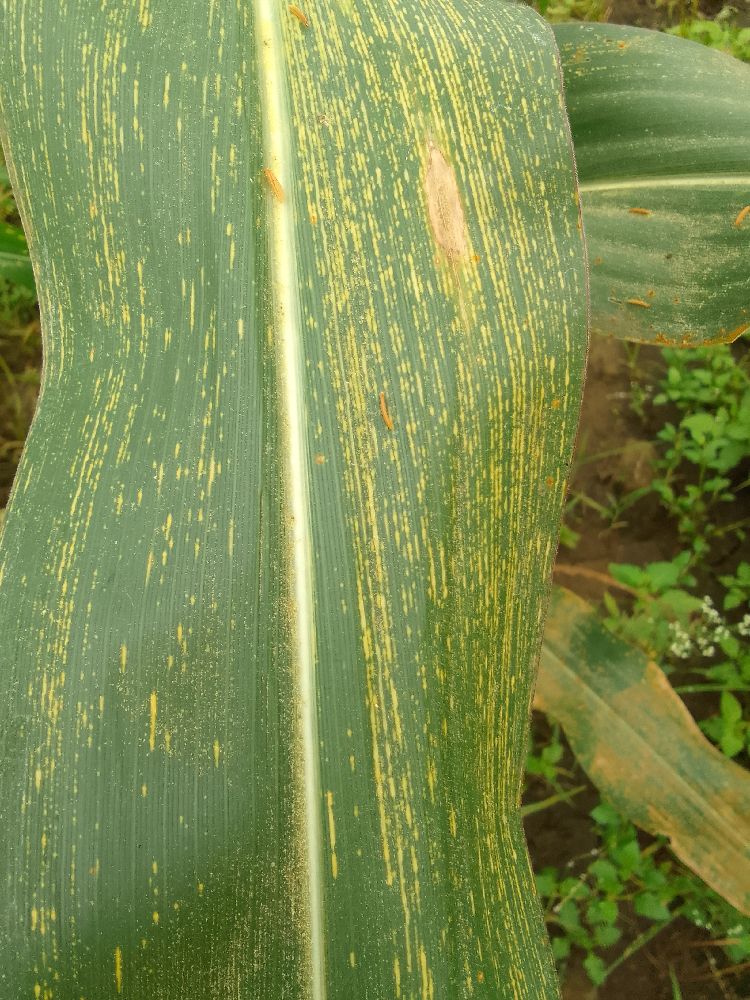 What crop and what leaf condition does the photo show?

maize, maize streak virus
